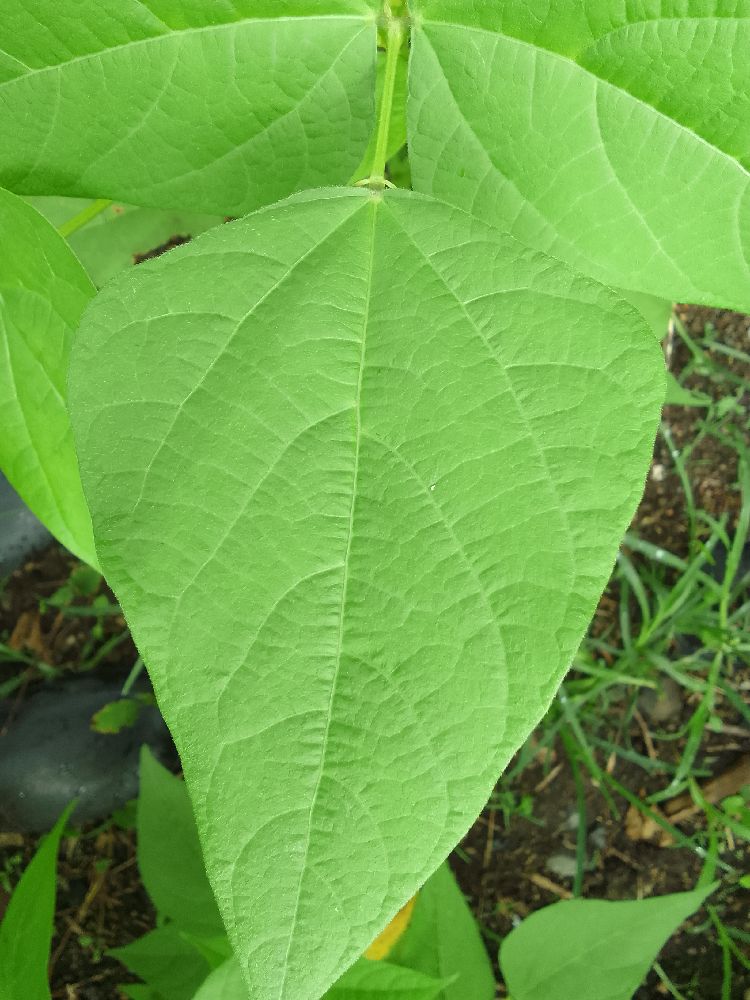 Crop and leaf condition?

common bean, healthy
